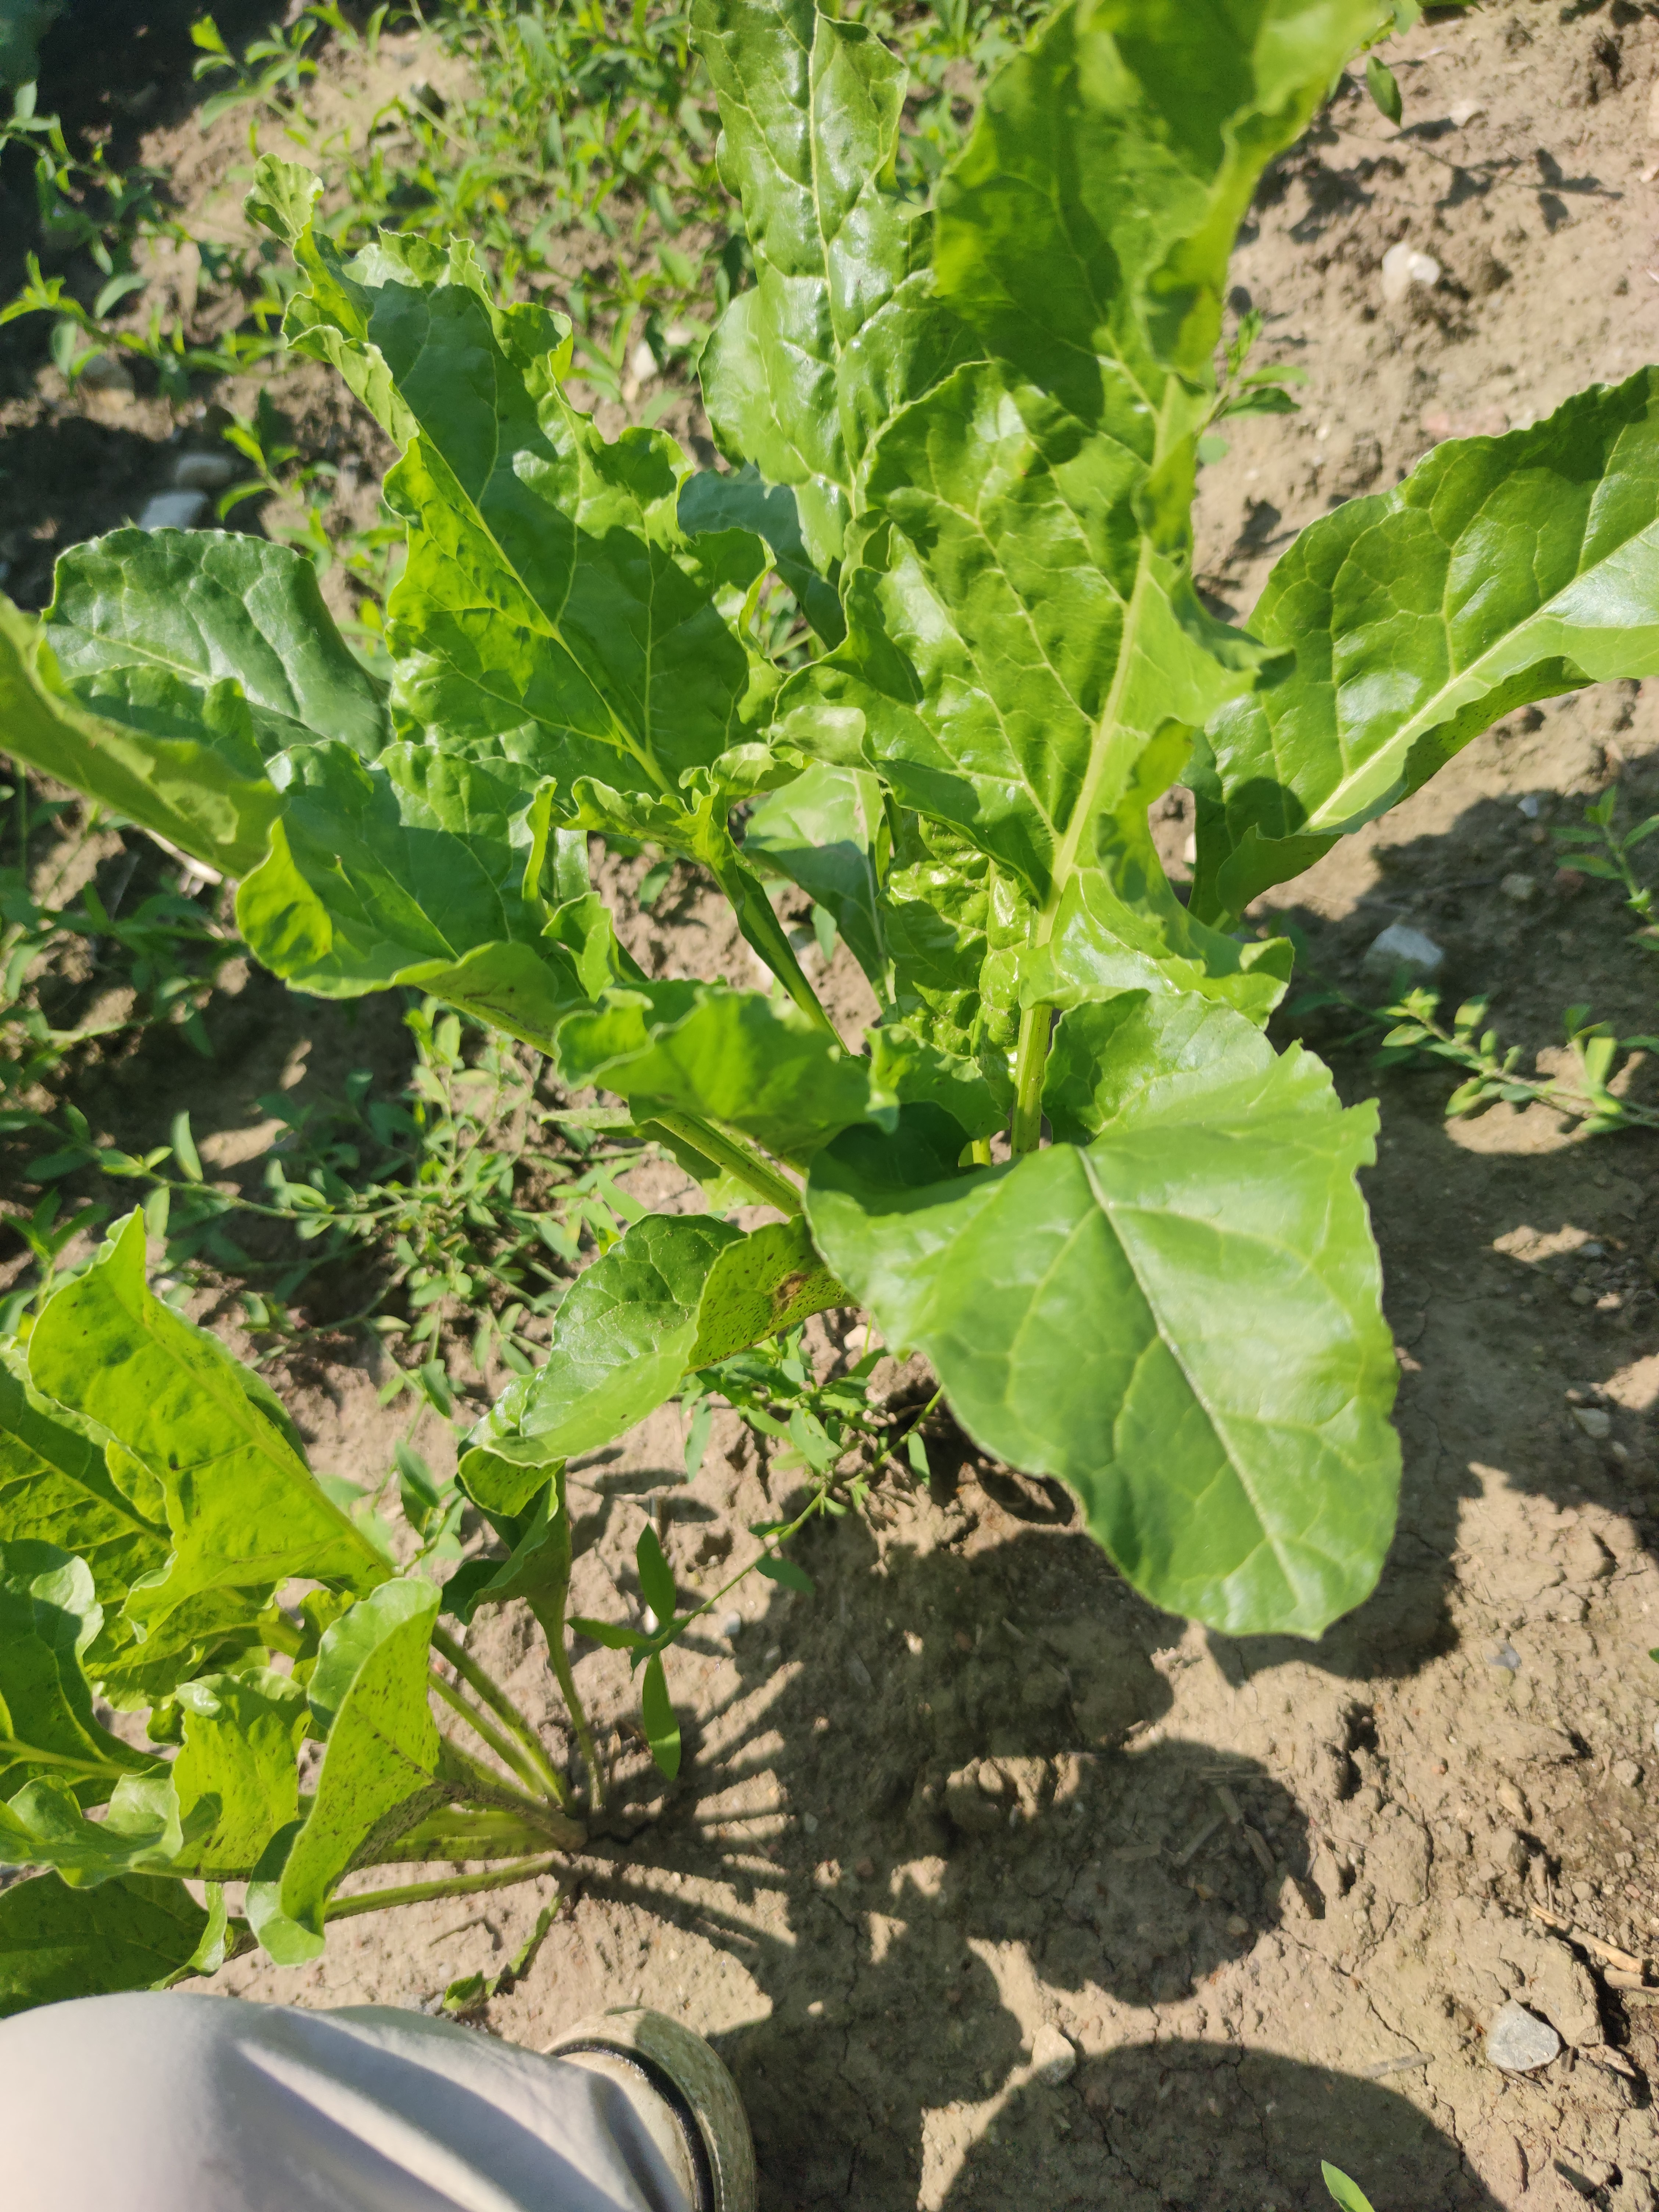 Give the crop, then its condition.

beet, unaffected
